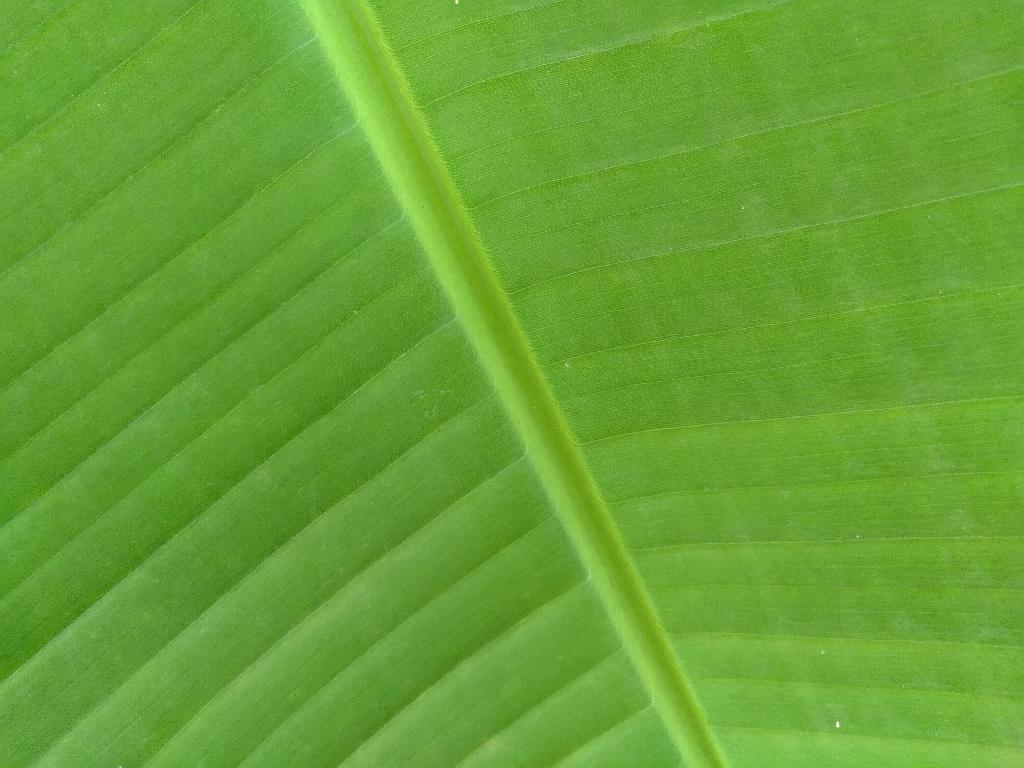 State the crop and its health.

banana, healthy
